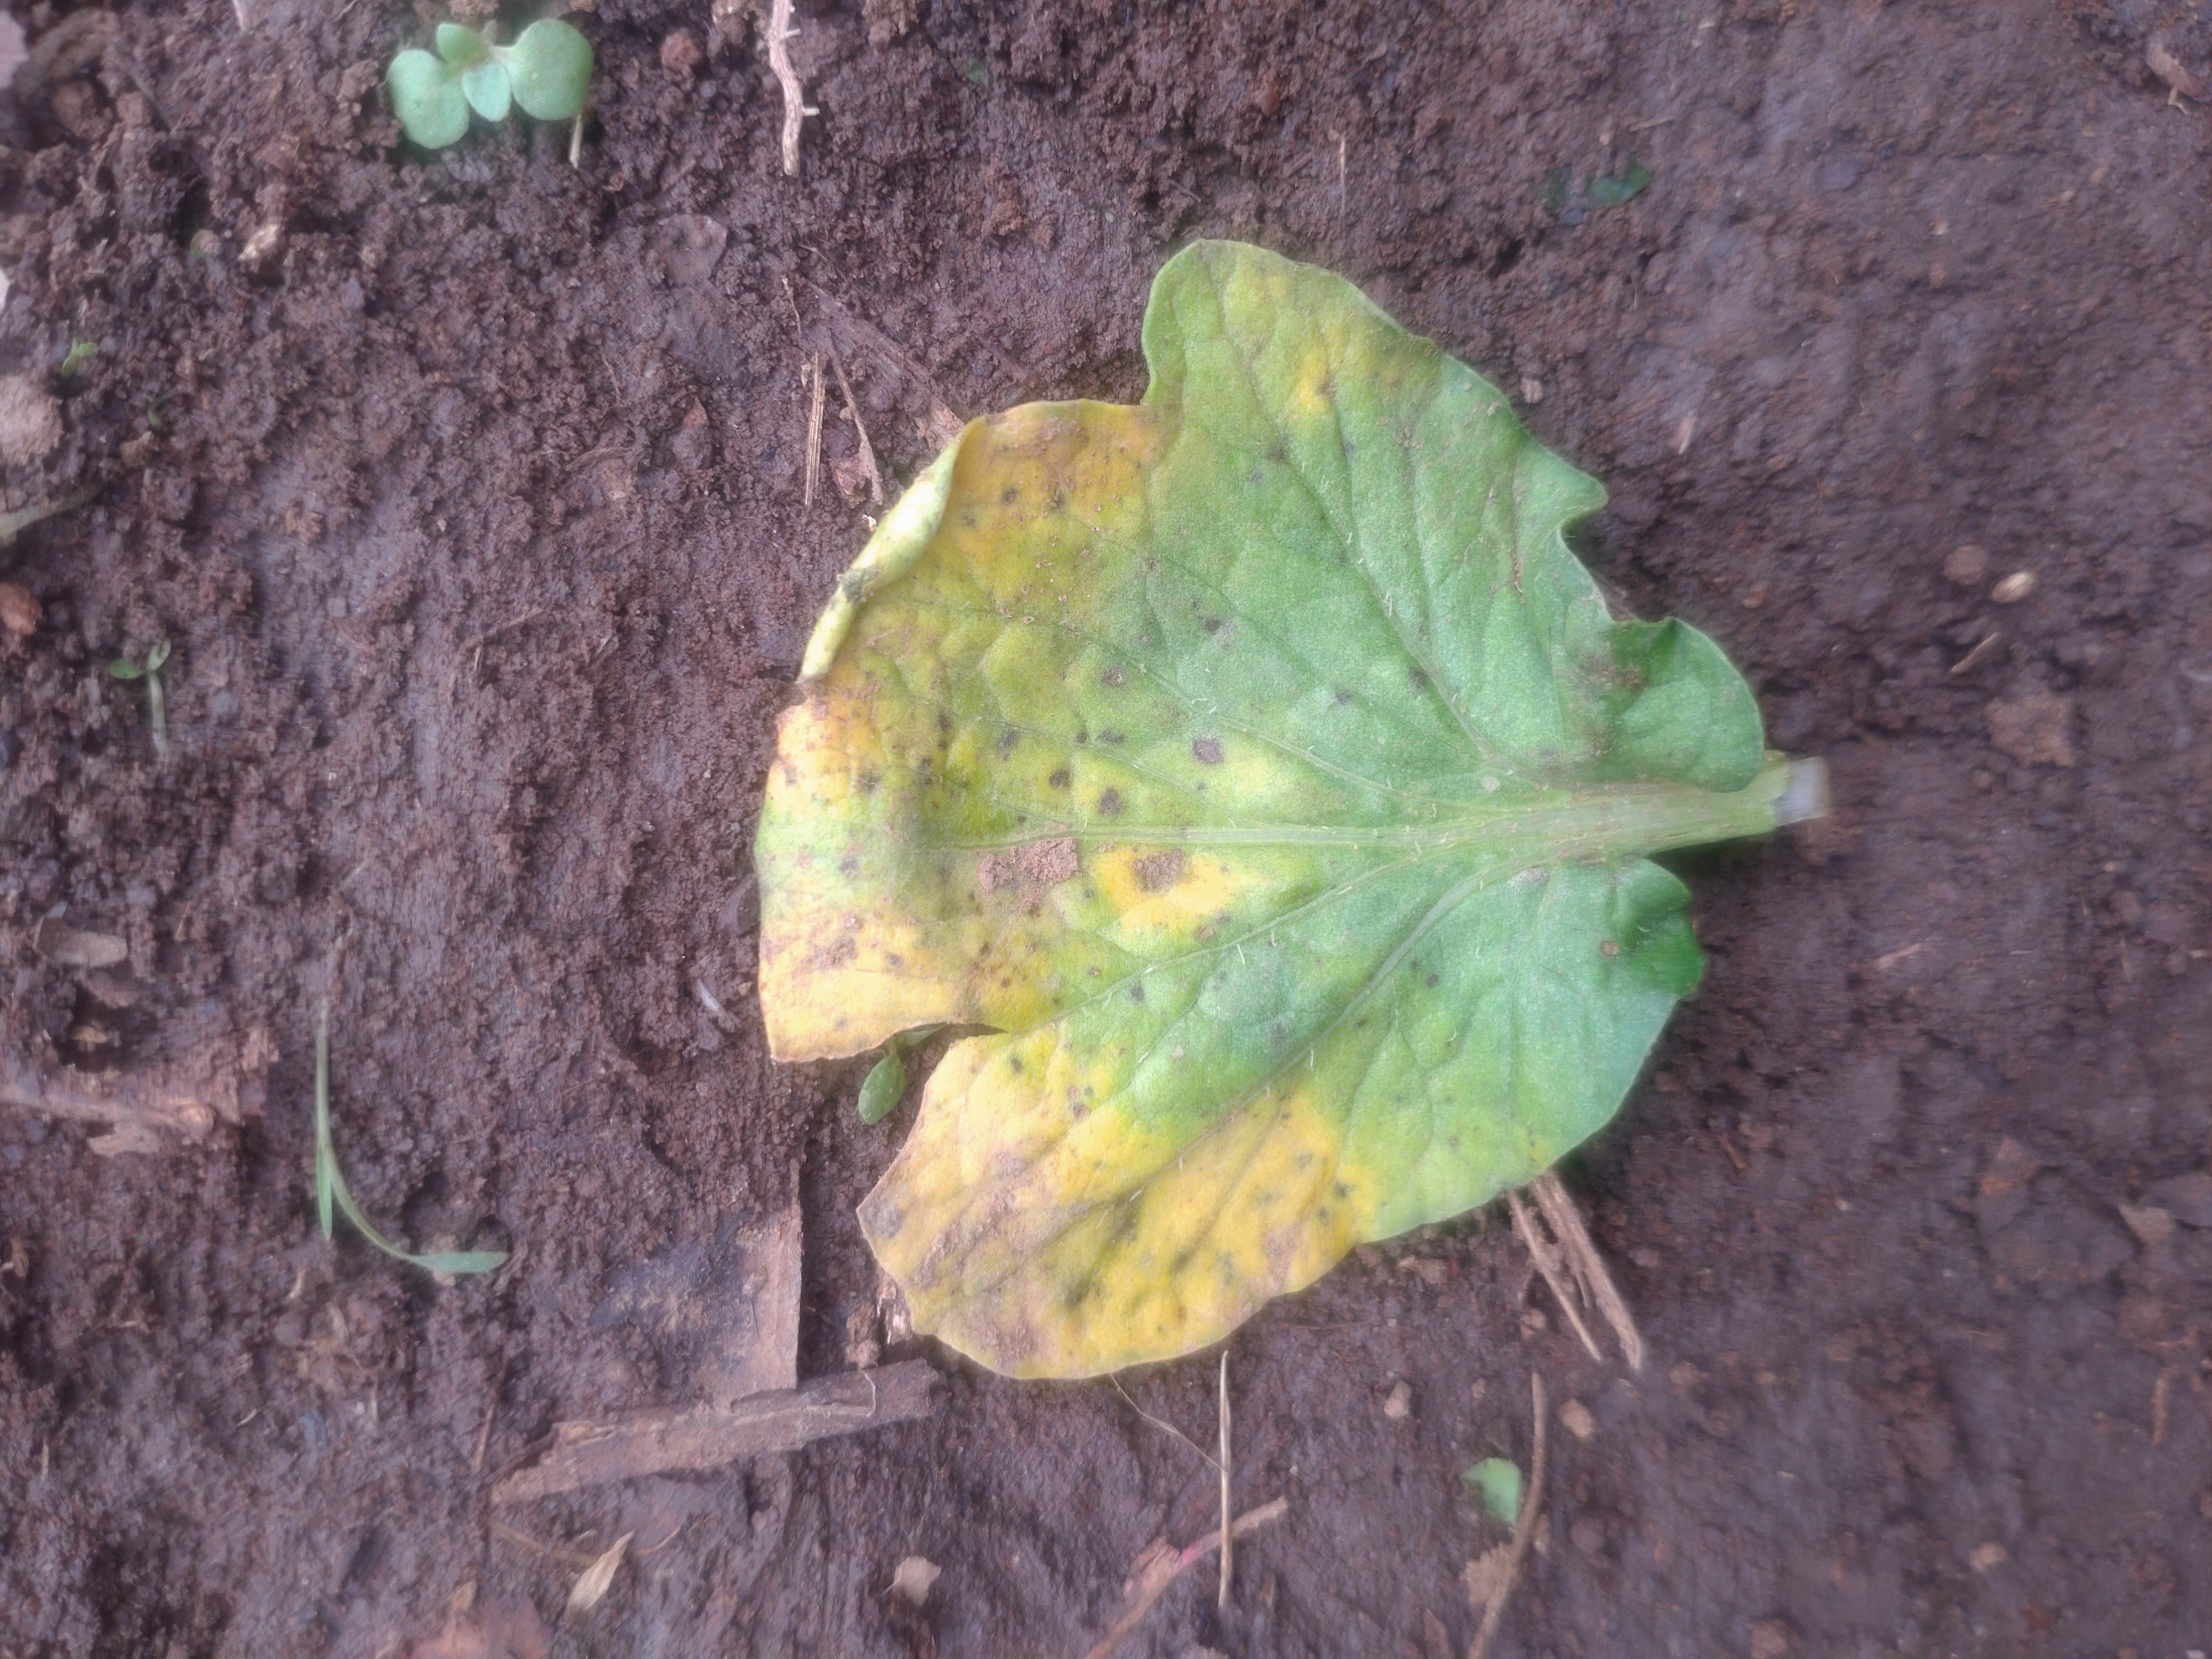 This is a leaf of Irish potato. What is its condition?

late blight
